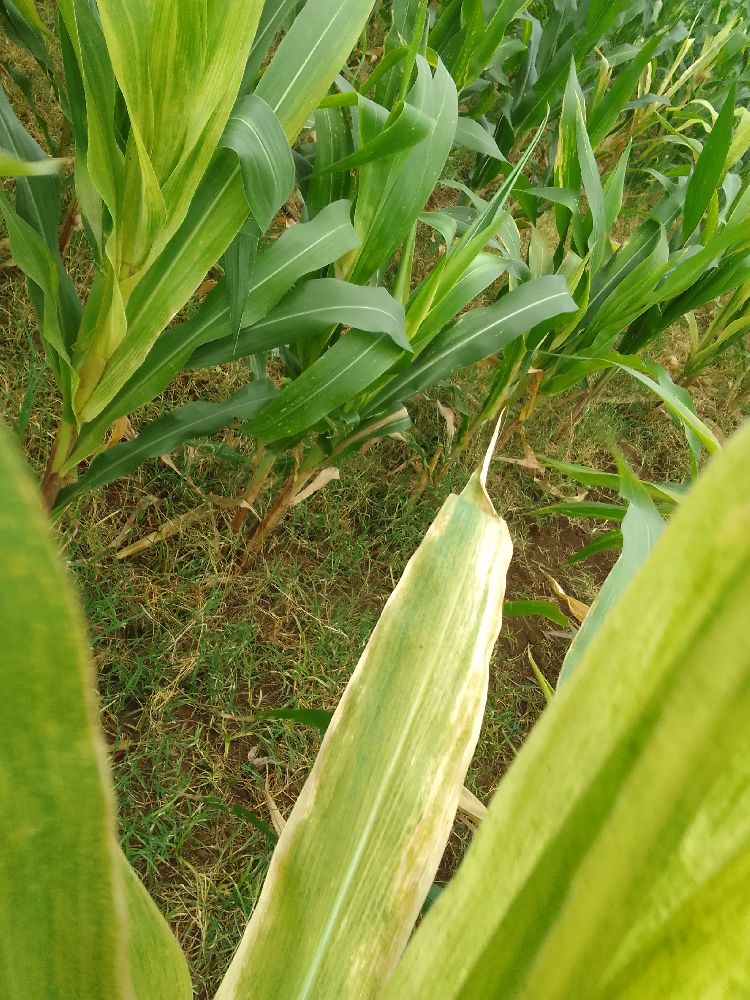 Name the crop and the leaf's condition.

maize, maize lethal necrosis
